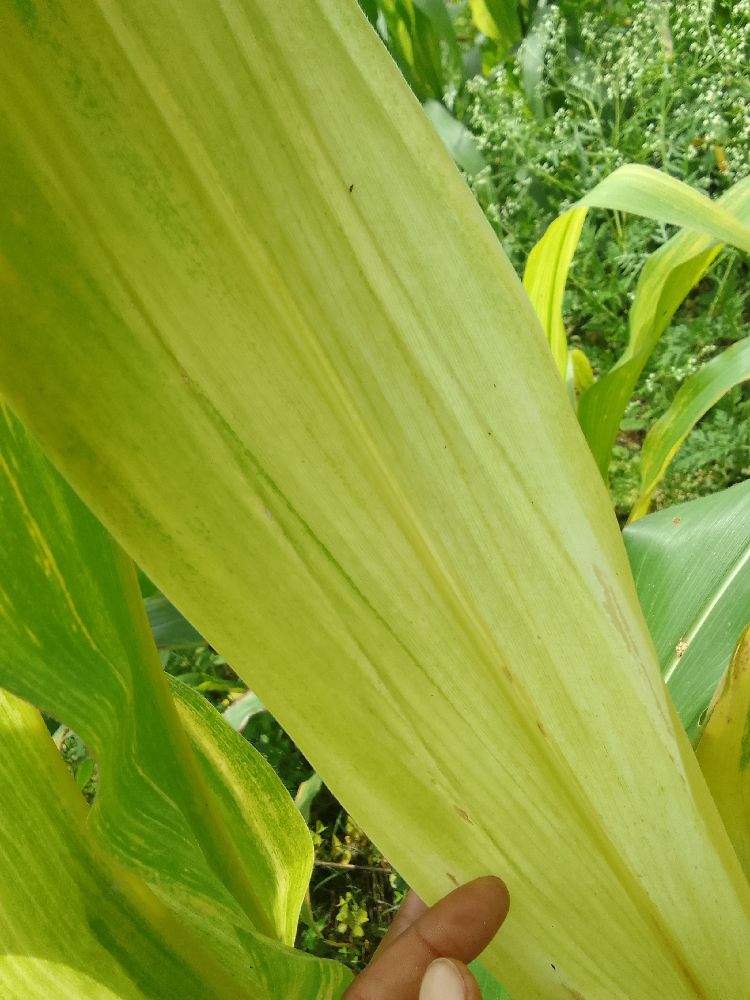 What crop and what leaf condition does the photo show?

maize, maize lethal necrosis
